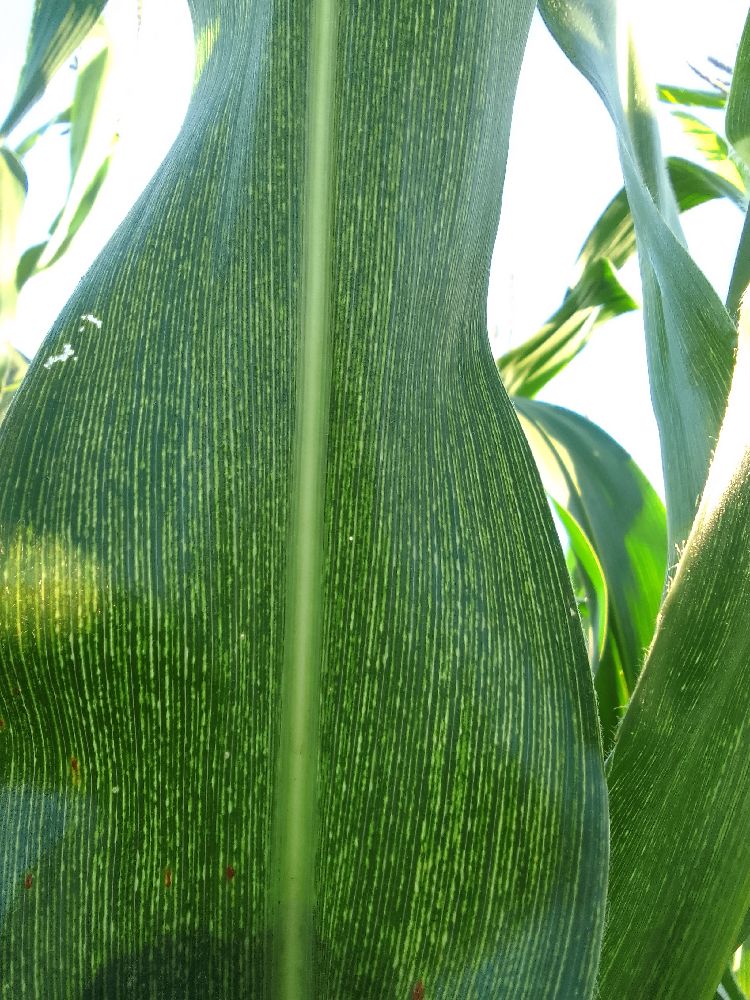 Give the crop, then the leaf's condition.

maize, maize streak virus
